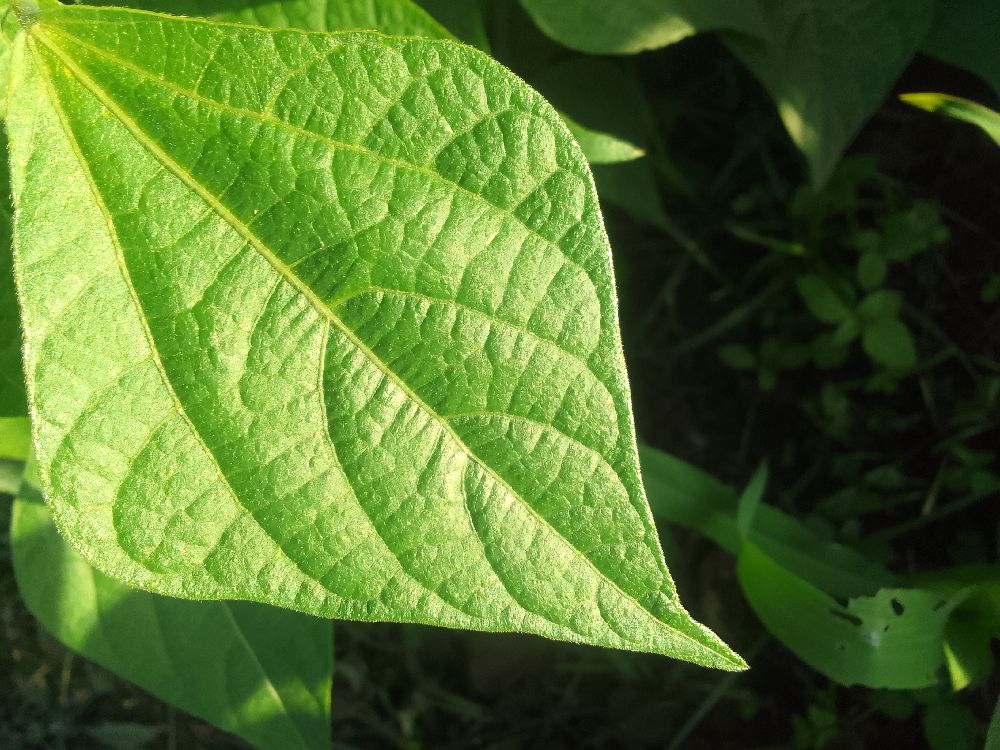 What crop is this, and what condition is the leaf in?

common bean, healthy
